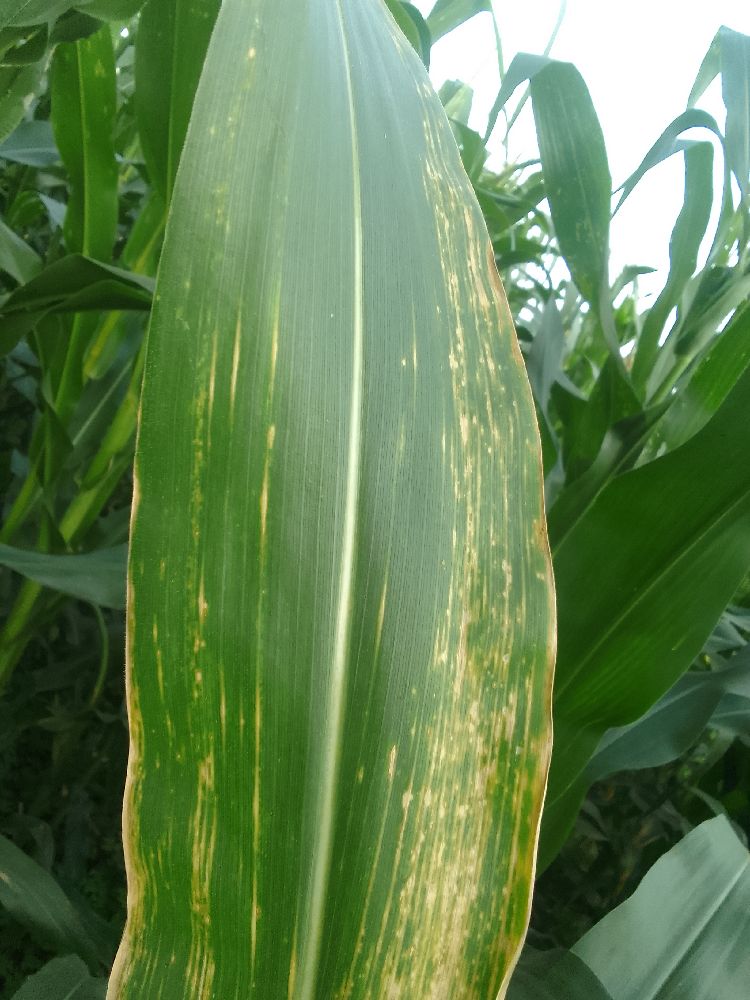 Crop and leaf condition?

maize, maize lethal necrosis
